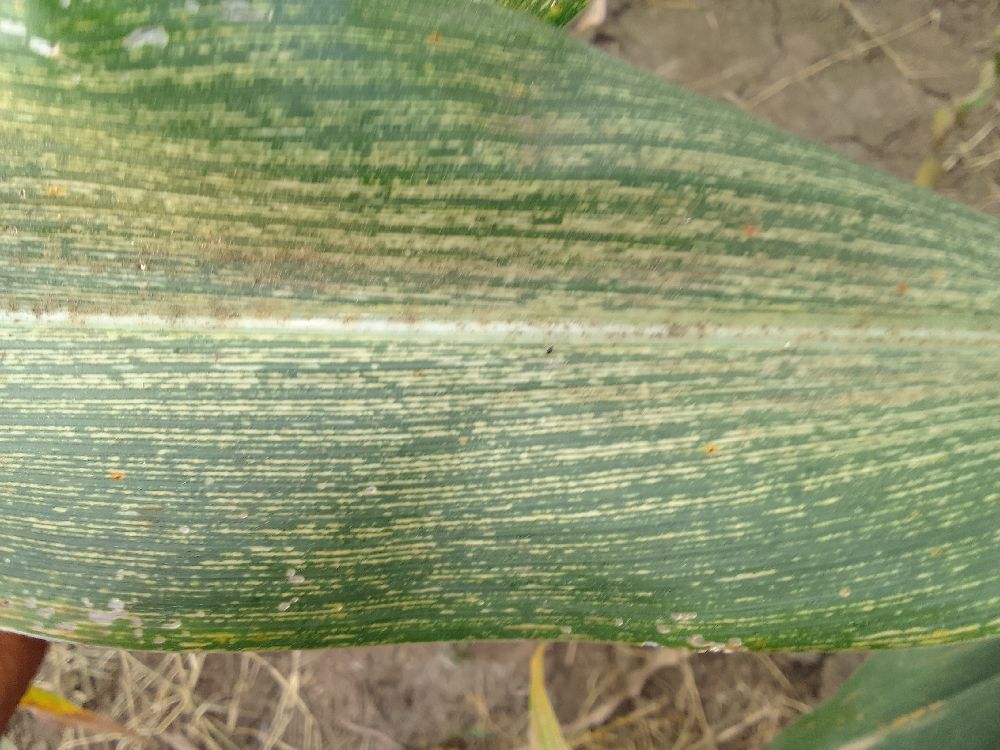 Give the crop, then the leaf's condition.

maize, maize streak virus
